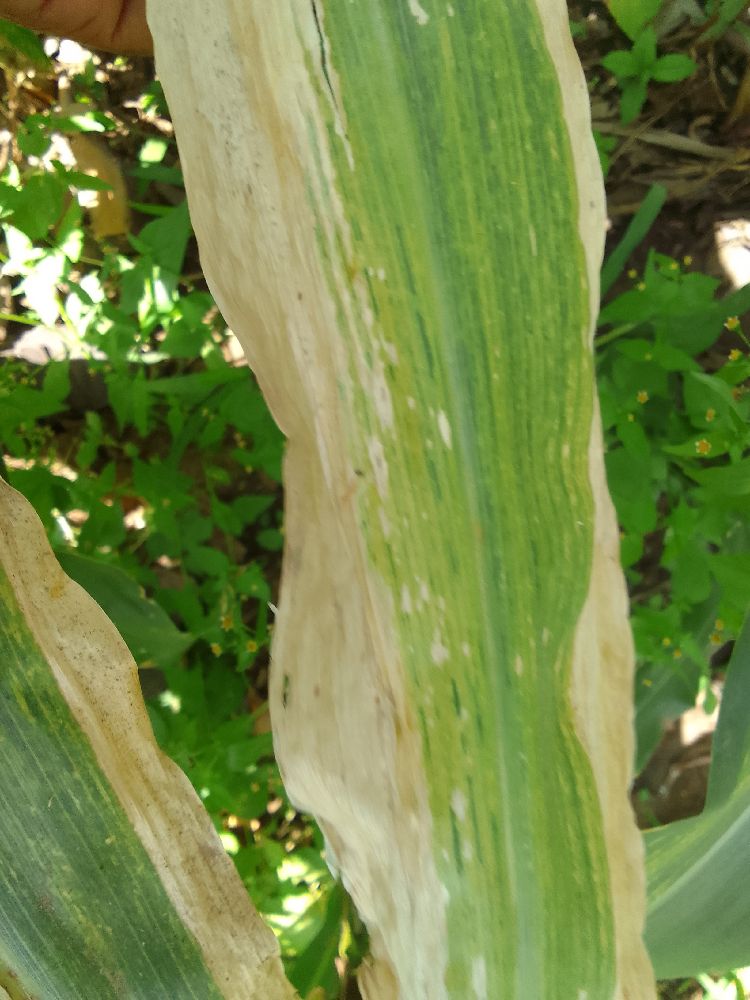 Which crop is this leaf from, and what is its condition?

maize, maize lethal necrosis
